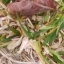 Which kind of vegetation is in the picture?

grass
